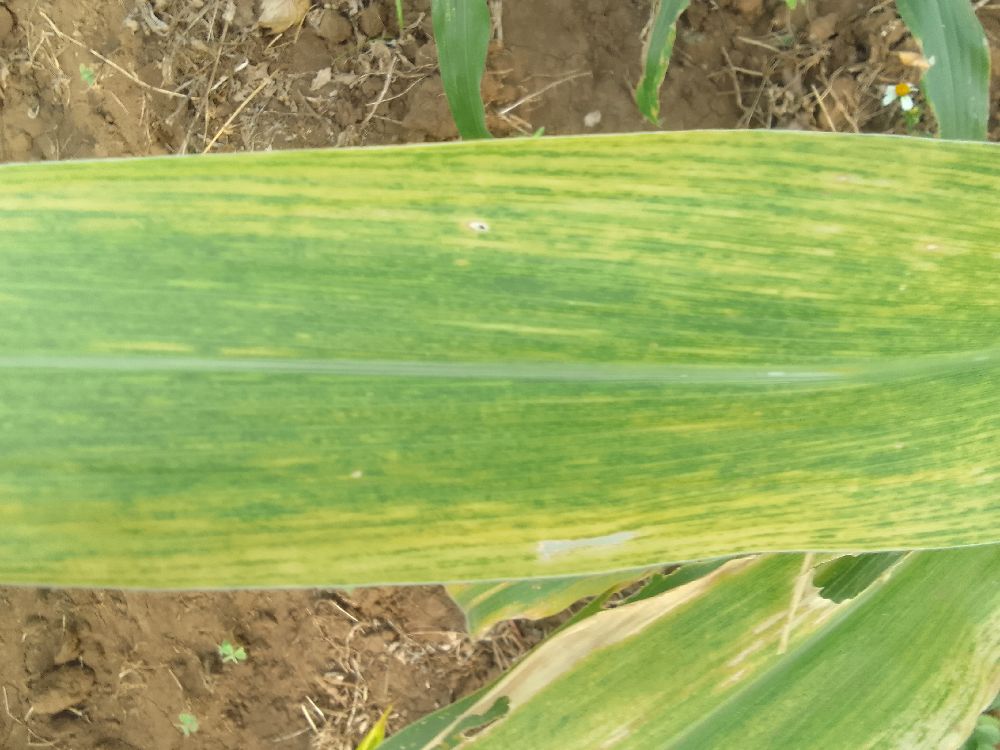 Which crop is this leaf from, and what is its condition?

maize, maize lethal necrosis
